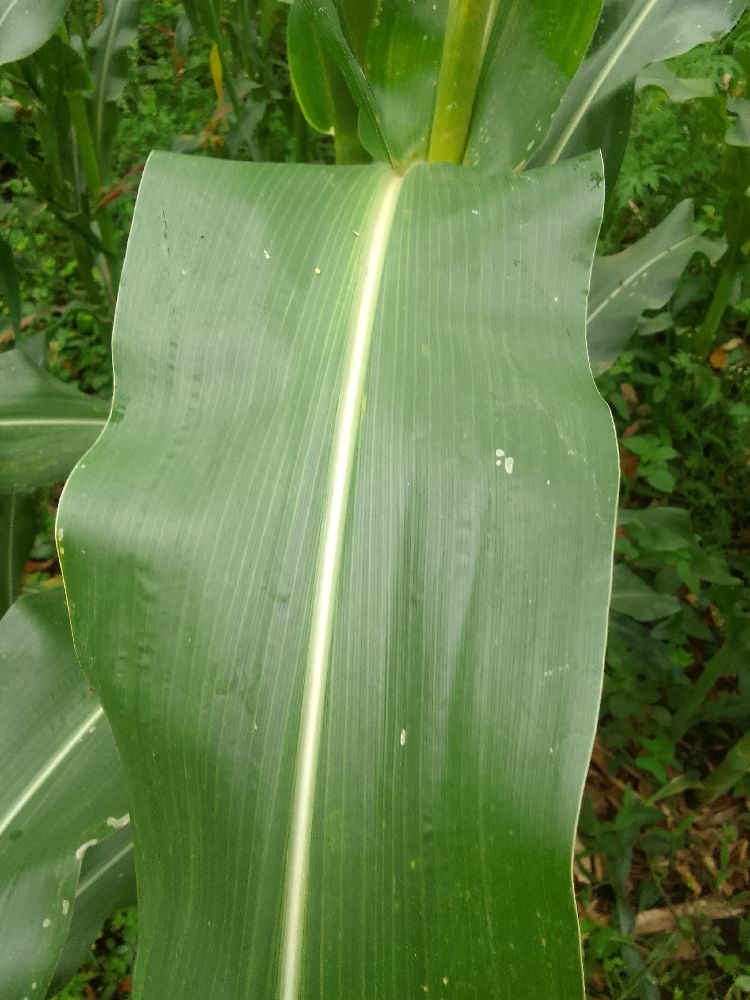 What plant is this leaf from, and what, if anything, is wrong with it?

maize, healthy
